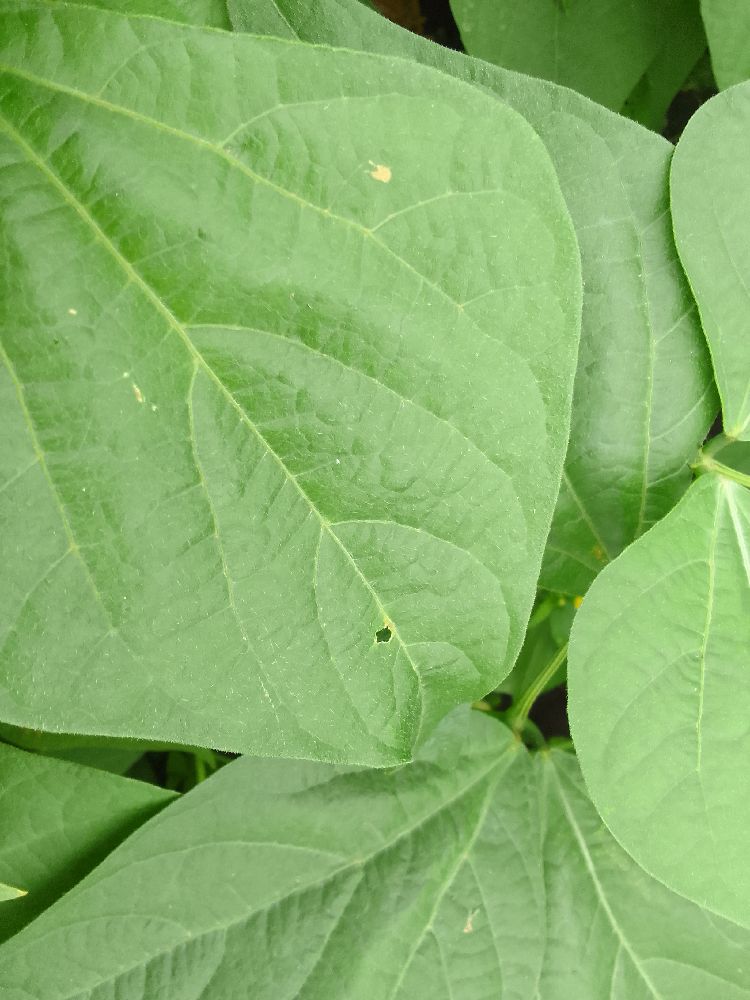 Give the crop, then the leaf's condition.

common bean, healthy
